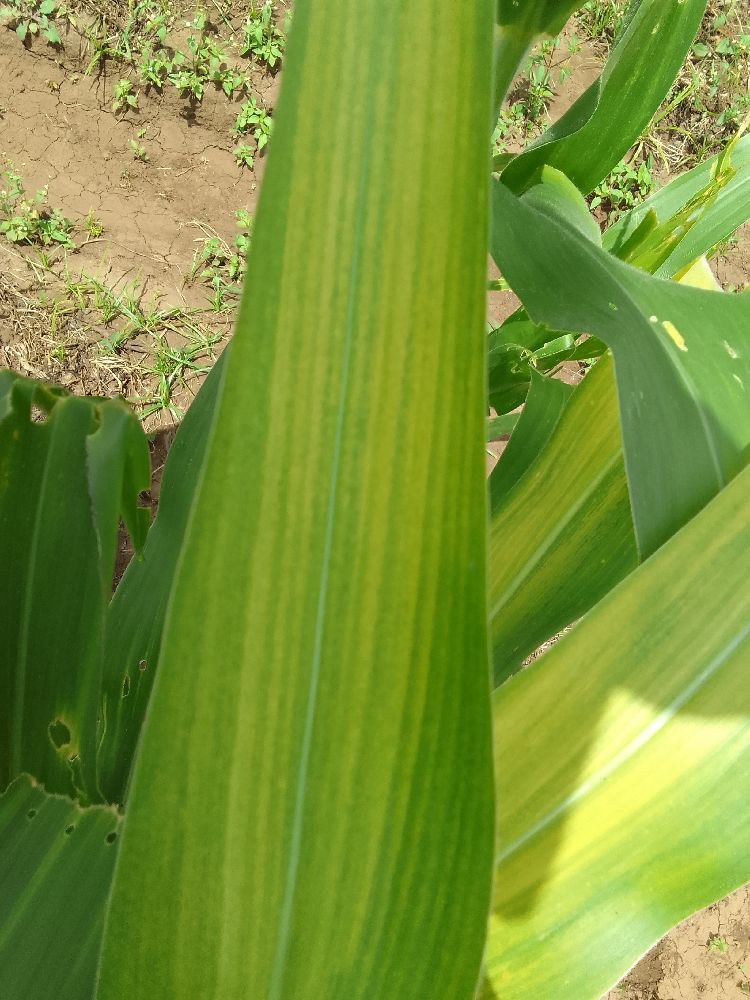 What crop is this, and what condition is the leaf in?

maize, maize lethal necrosis
